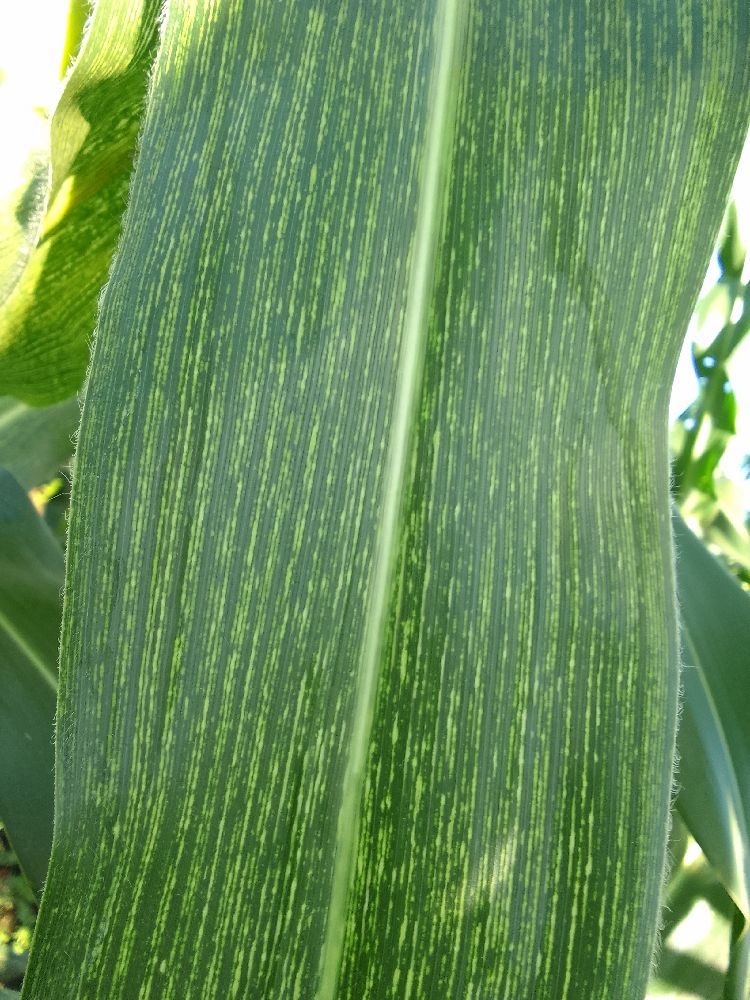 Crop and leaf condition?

maize, maize streak virus
